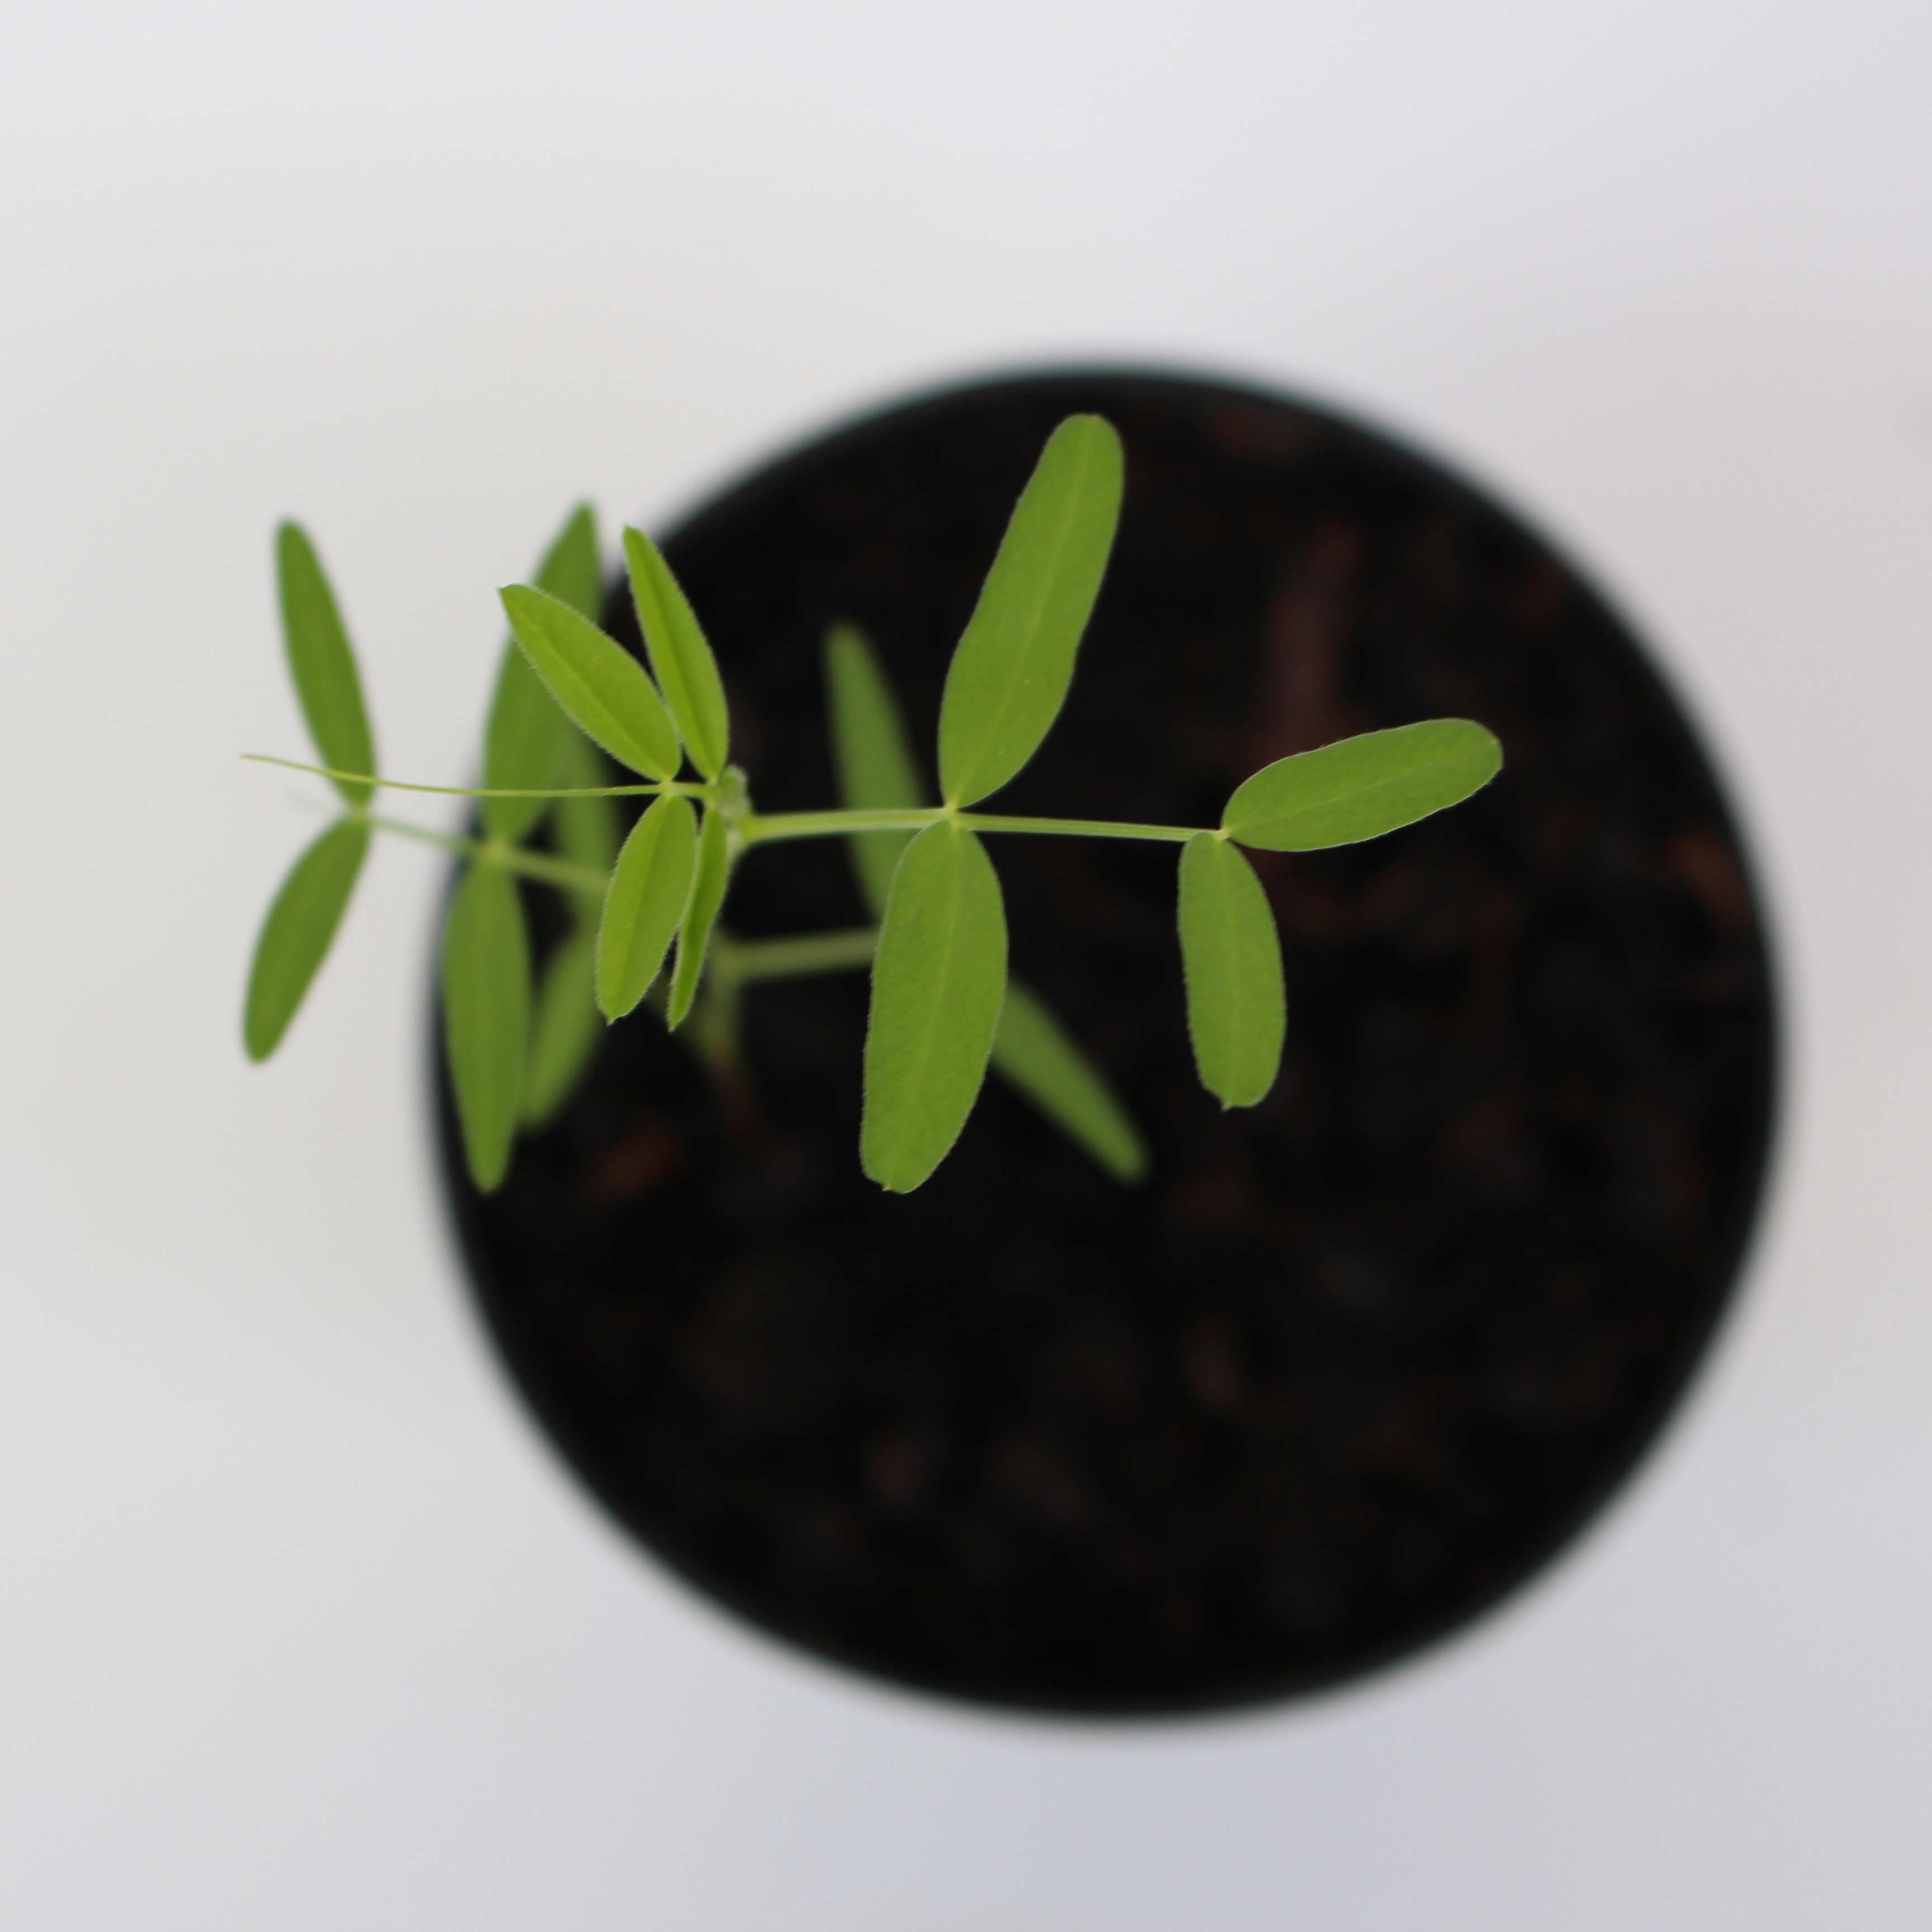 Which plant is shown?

Vicia sativa
